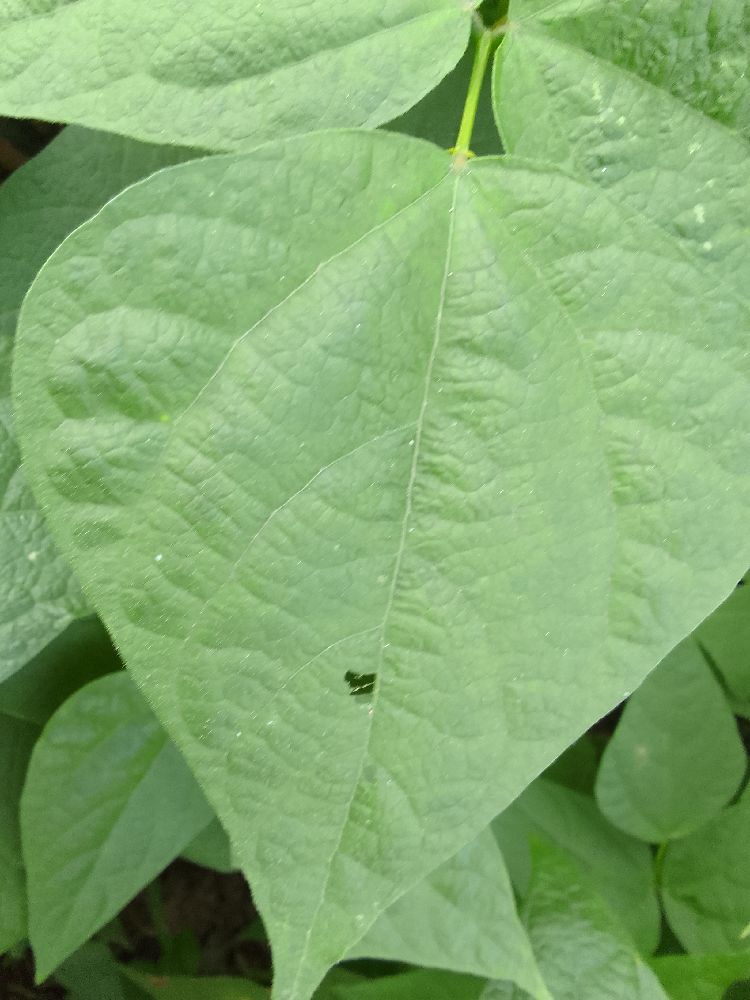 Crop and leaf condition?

common bean, healthy
